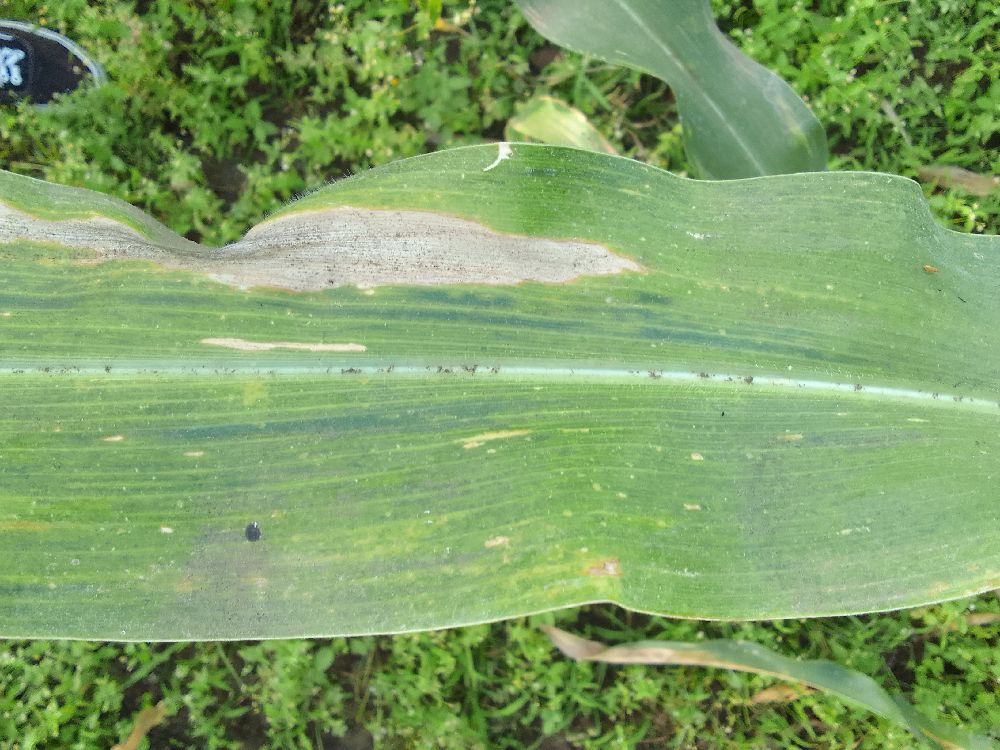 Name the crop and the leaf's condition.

maize, maize lethal necrosis
